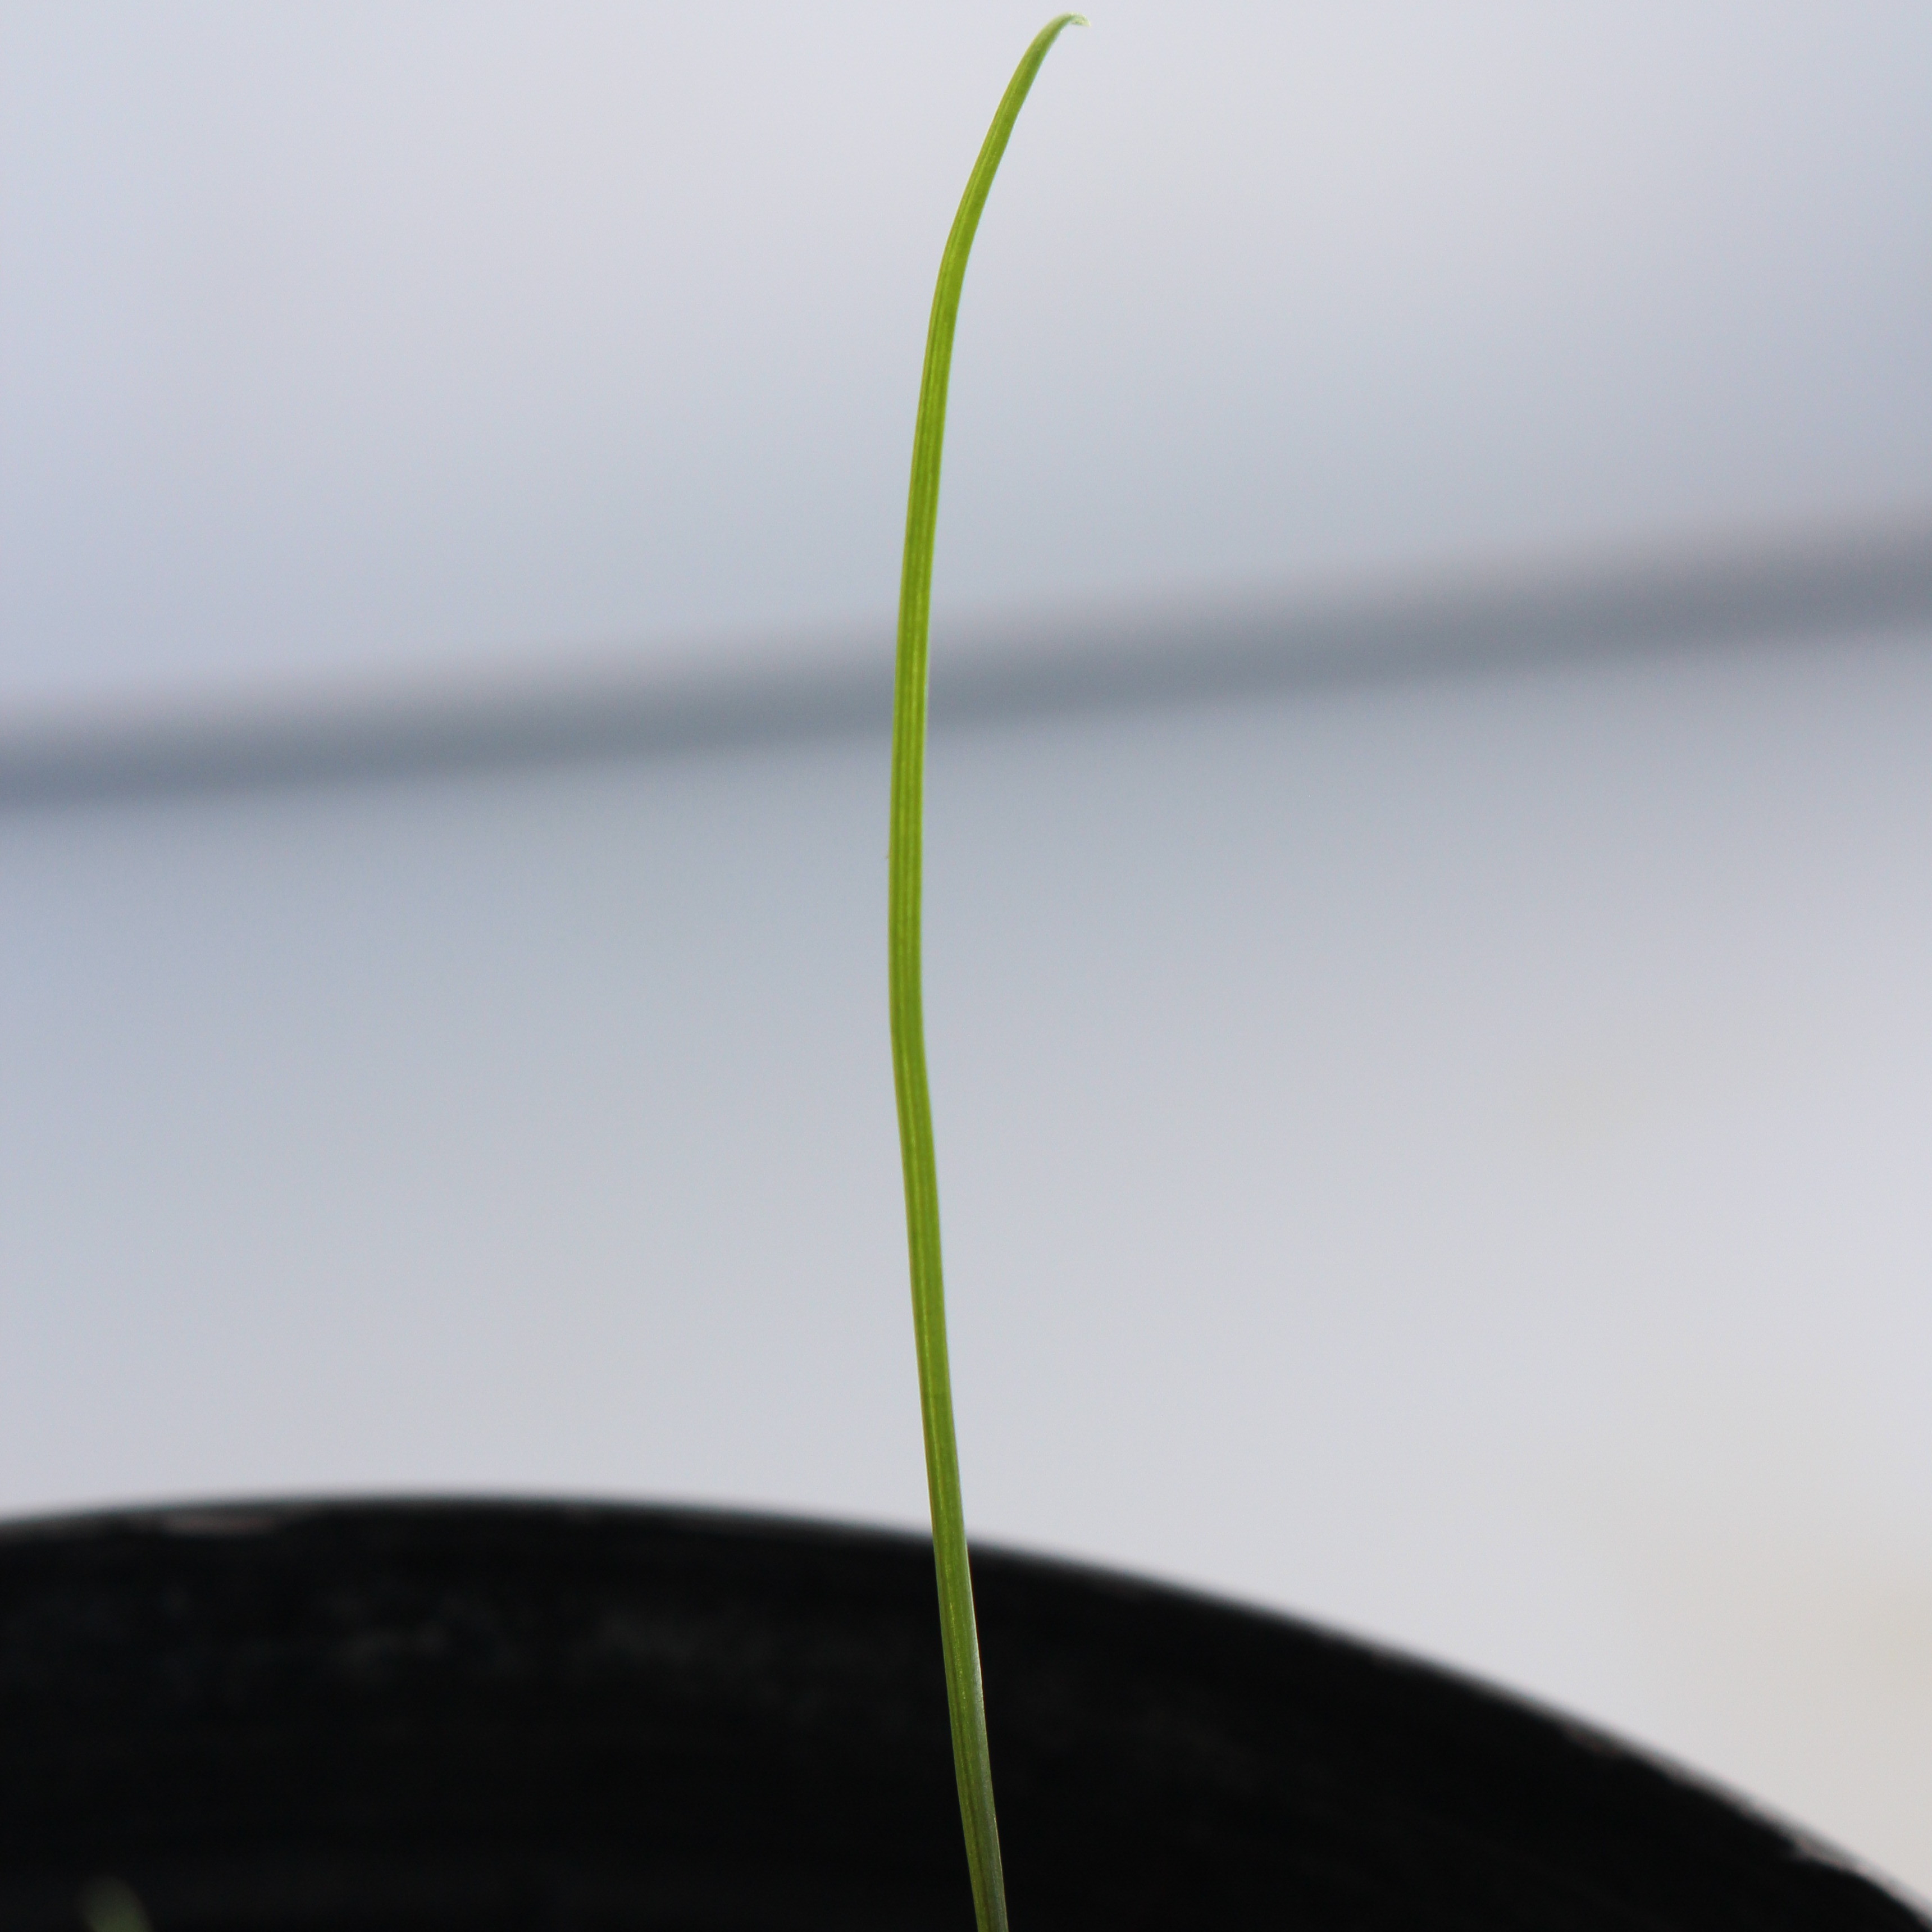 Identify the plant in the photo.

Lolium multiflorum
